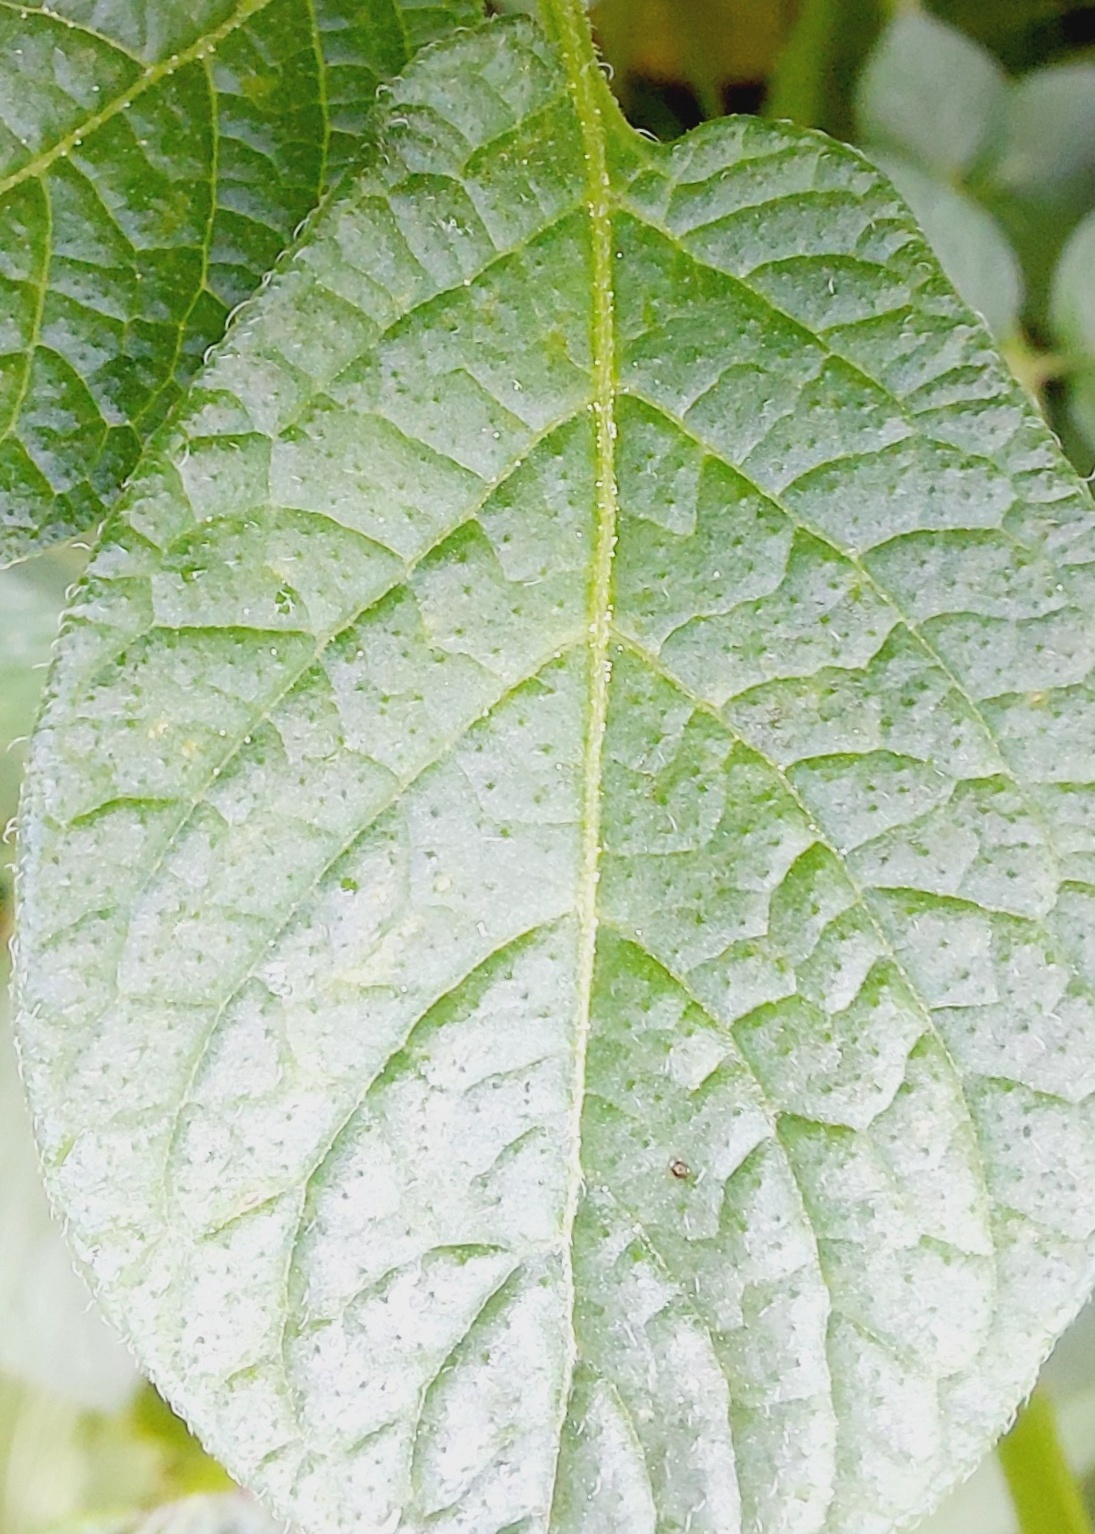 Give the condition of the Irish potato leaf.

healthy
